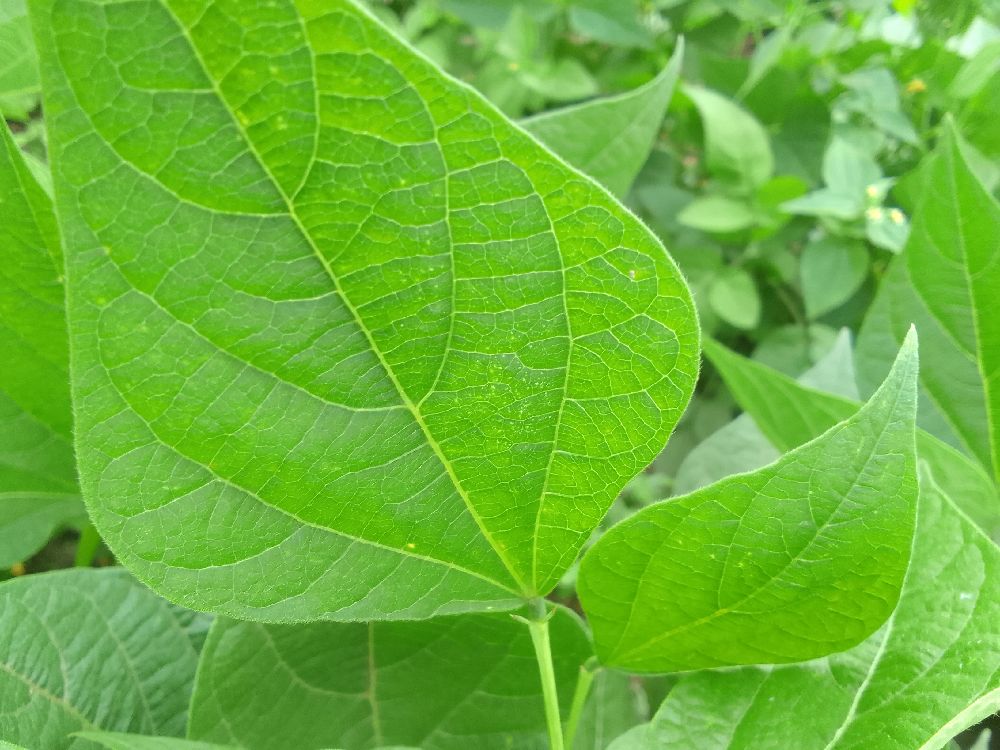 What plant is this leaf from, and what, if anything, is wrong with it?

common bean, healthy
